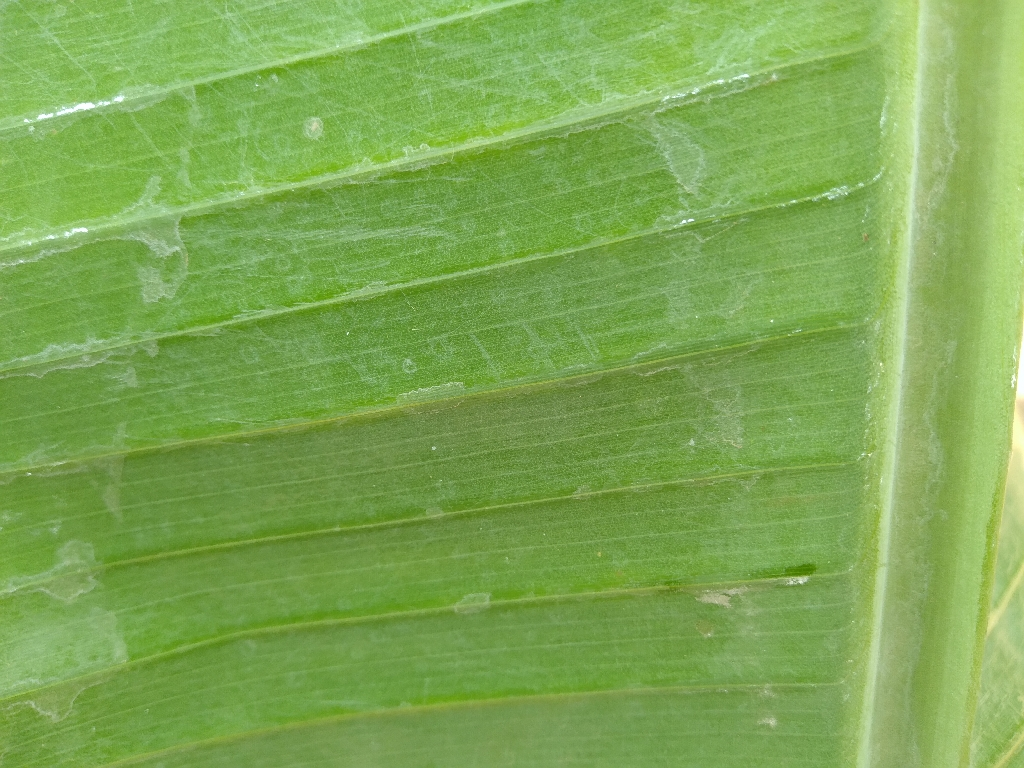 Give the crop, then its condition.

banana, healthy
